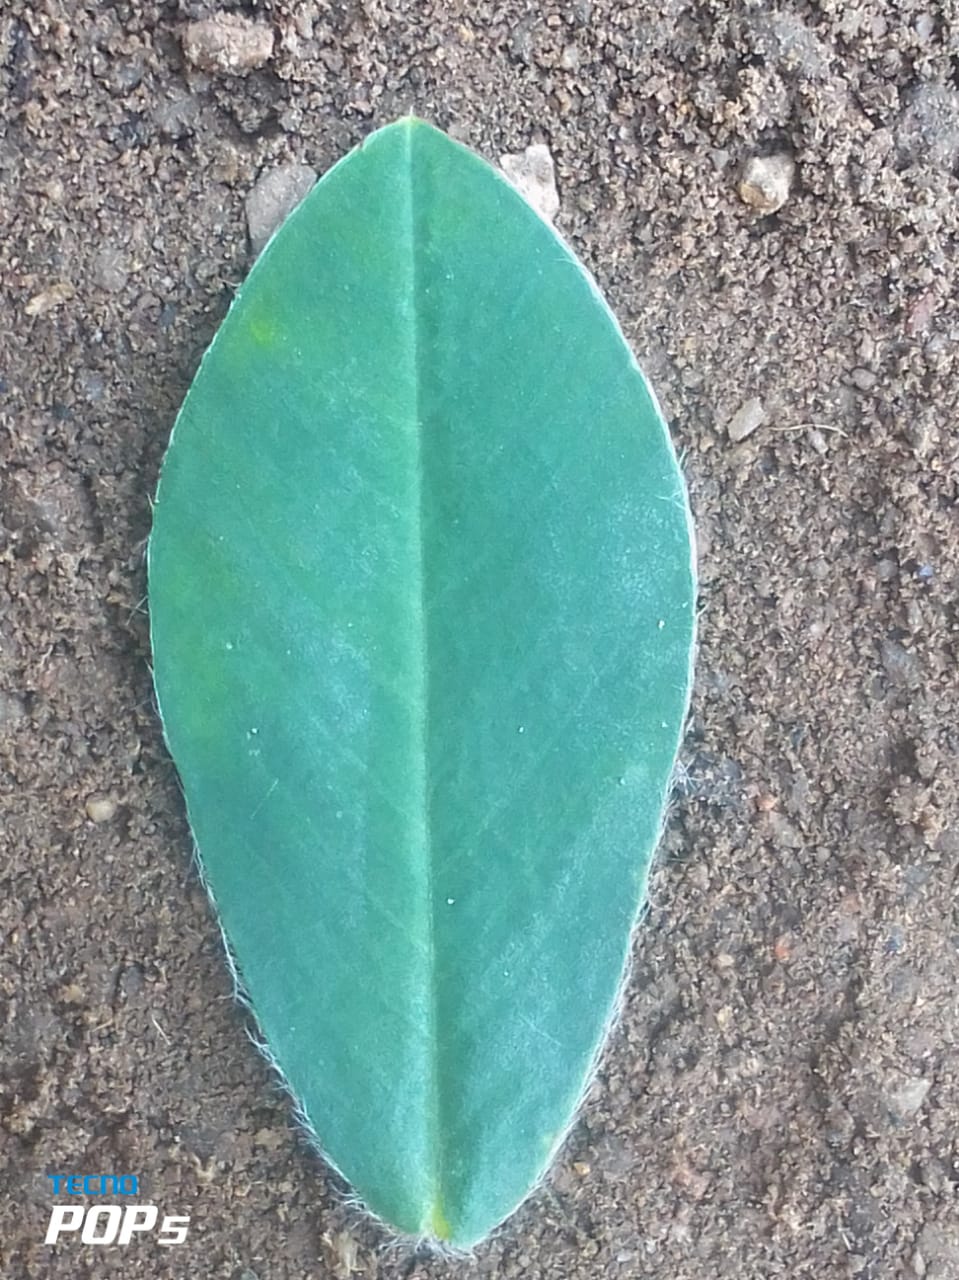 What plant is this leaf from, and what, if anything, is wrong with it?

peanut, healthy leaves
